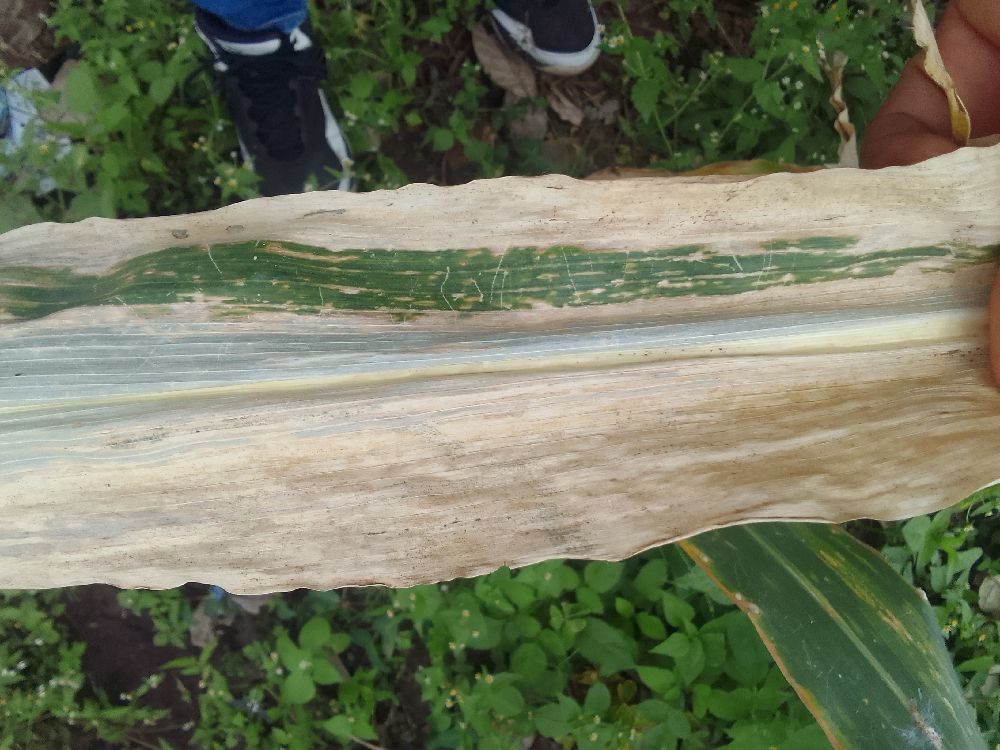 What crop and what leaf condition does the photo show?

maize, maize lethal necrosis
